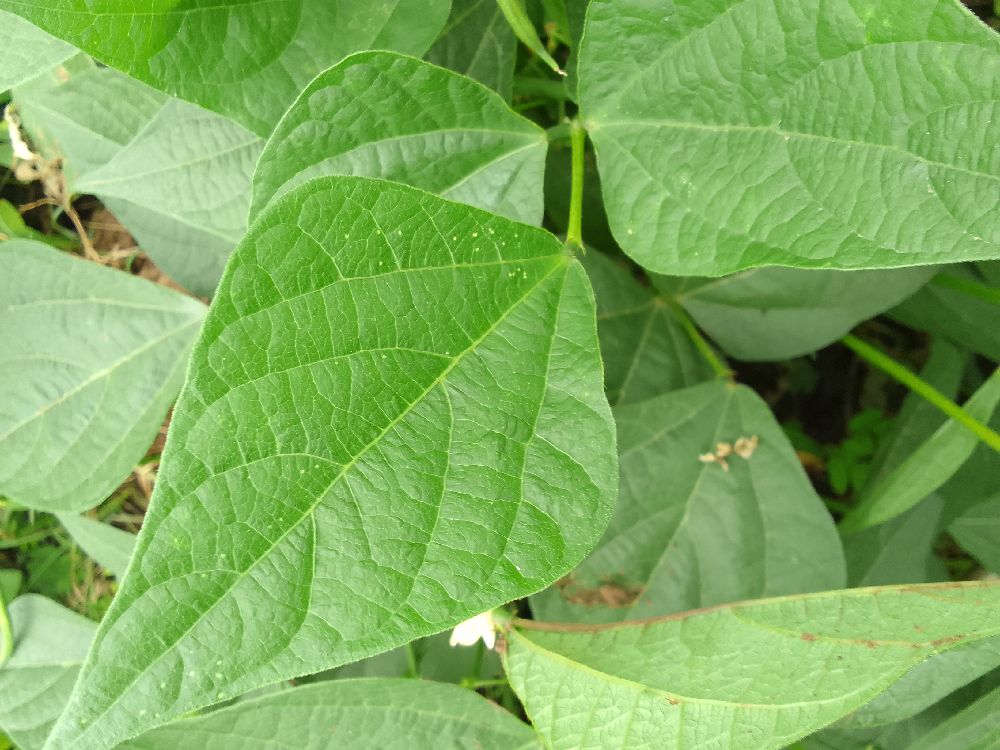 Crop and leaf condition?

common bean, healthy
